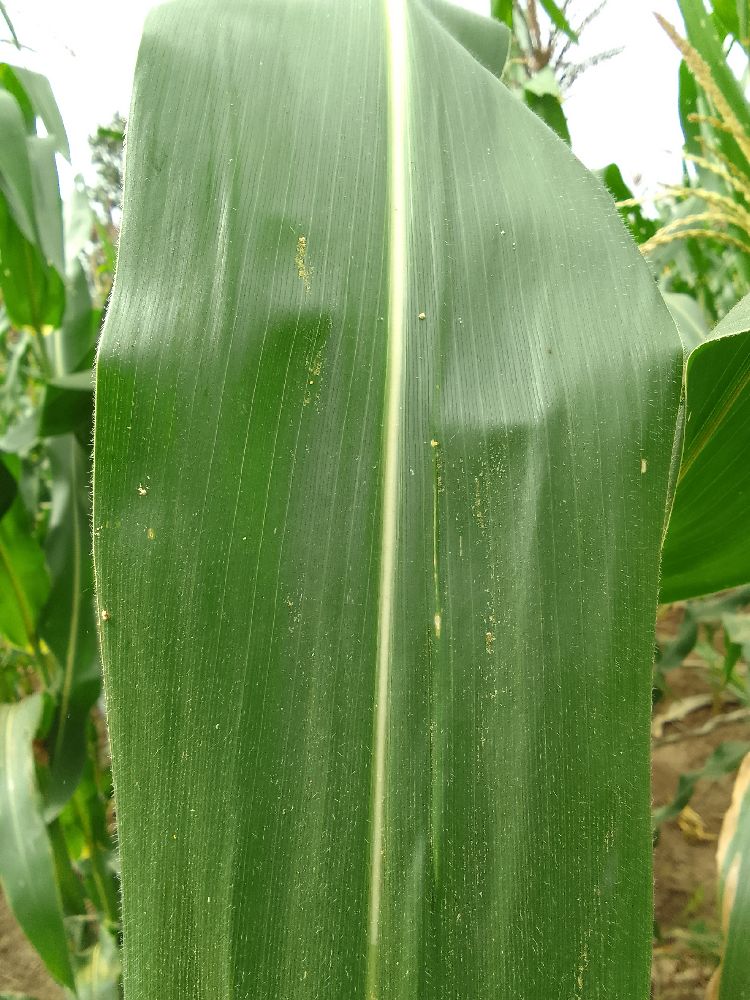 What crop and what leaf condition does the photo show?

maize, healthy
